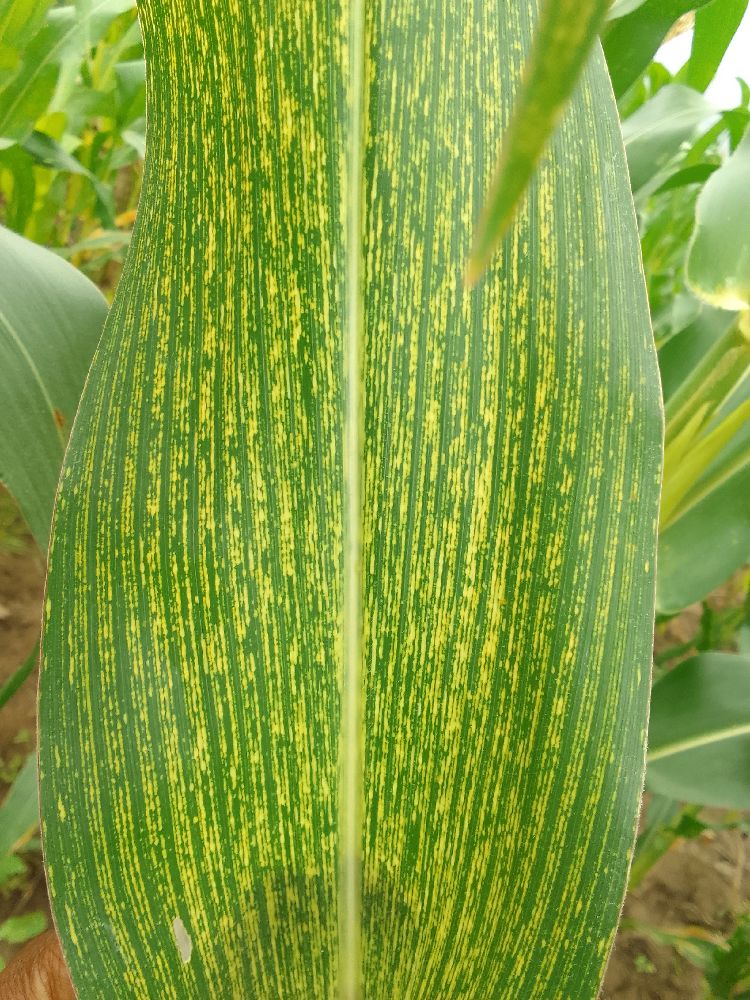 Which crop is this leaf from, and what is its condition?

maize, maize streak virus
